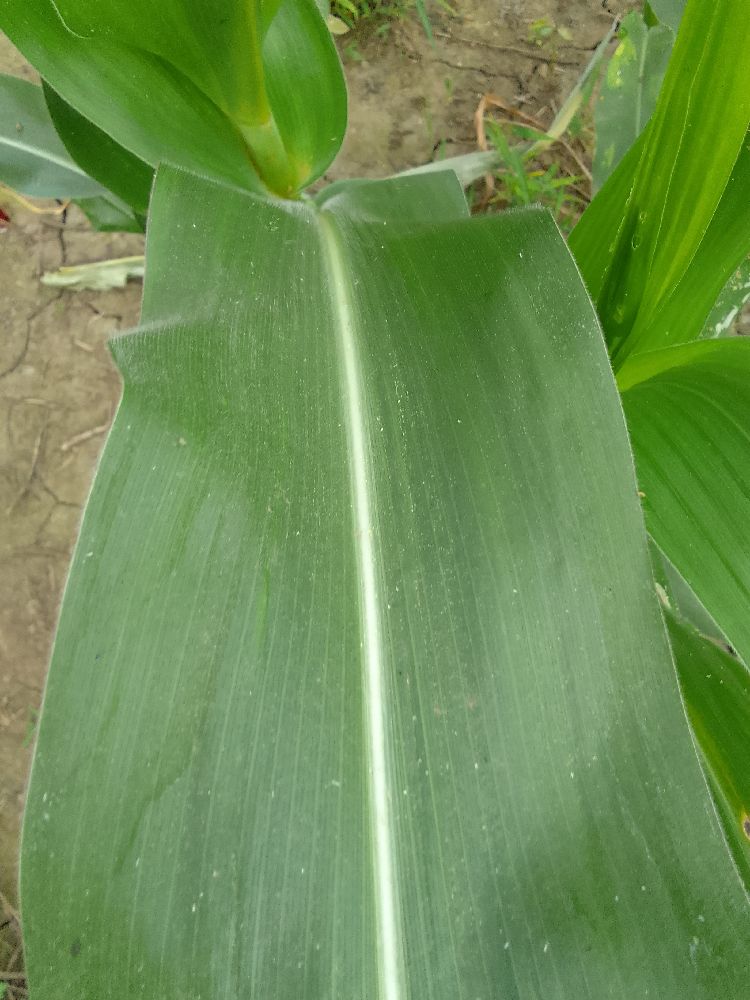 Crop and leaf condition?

maize, healthy
